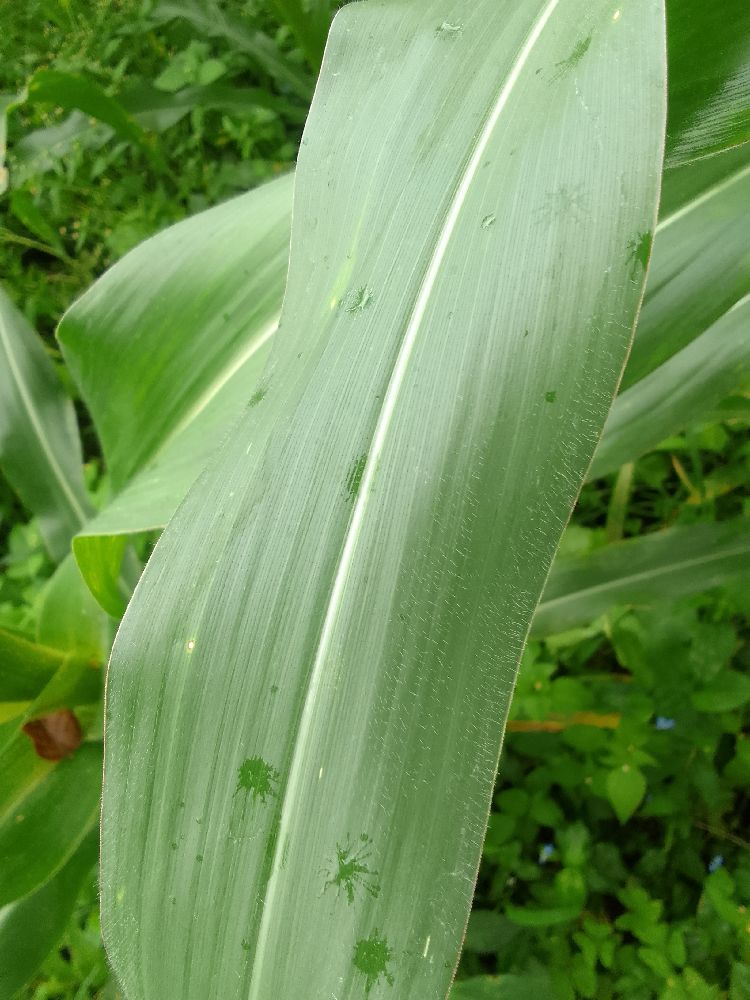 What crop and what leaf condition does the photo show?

maize, healthy
